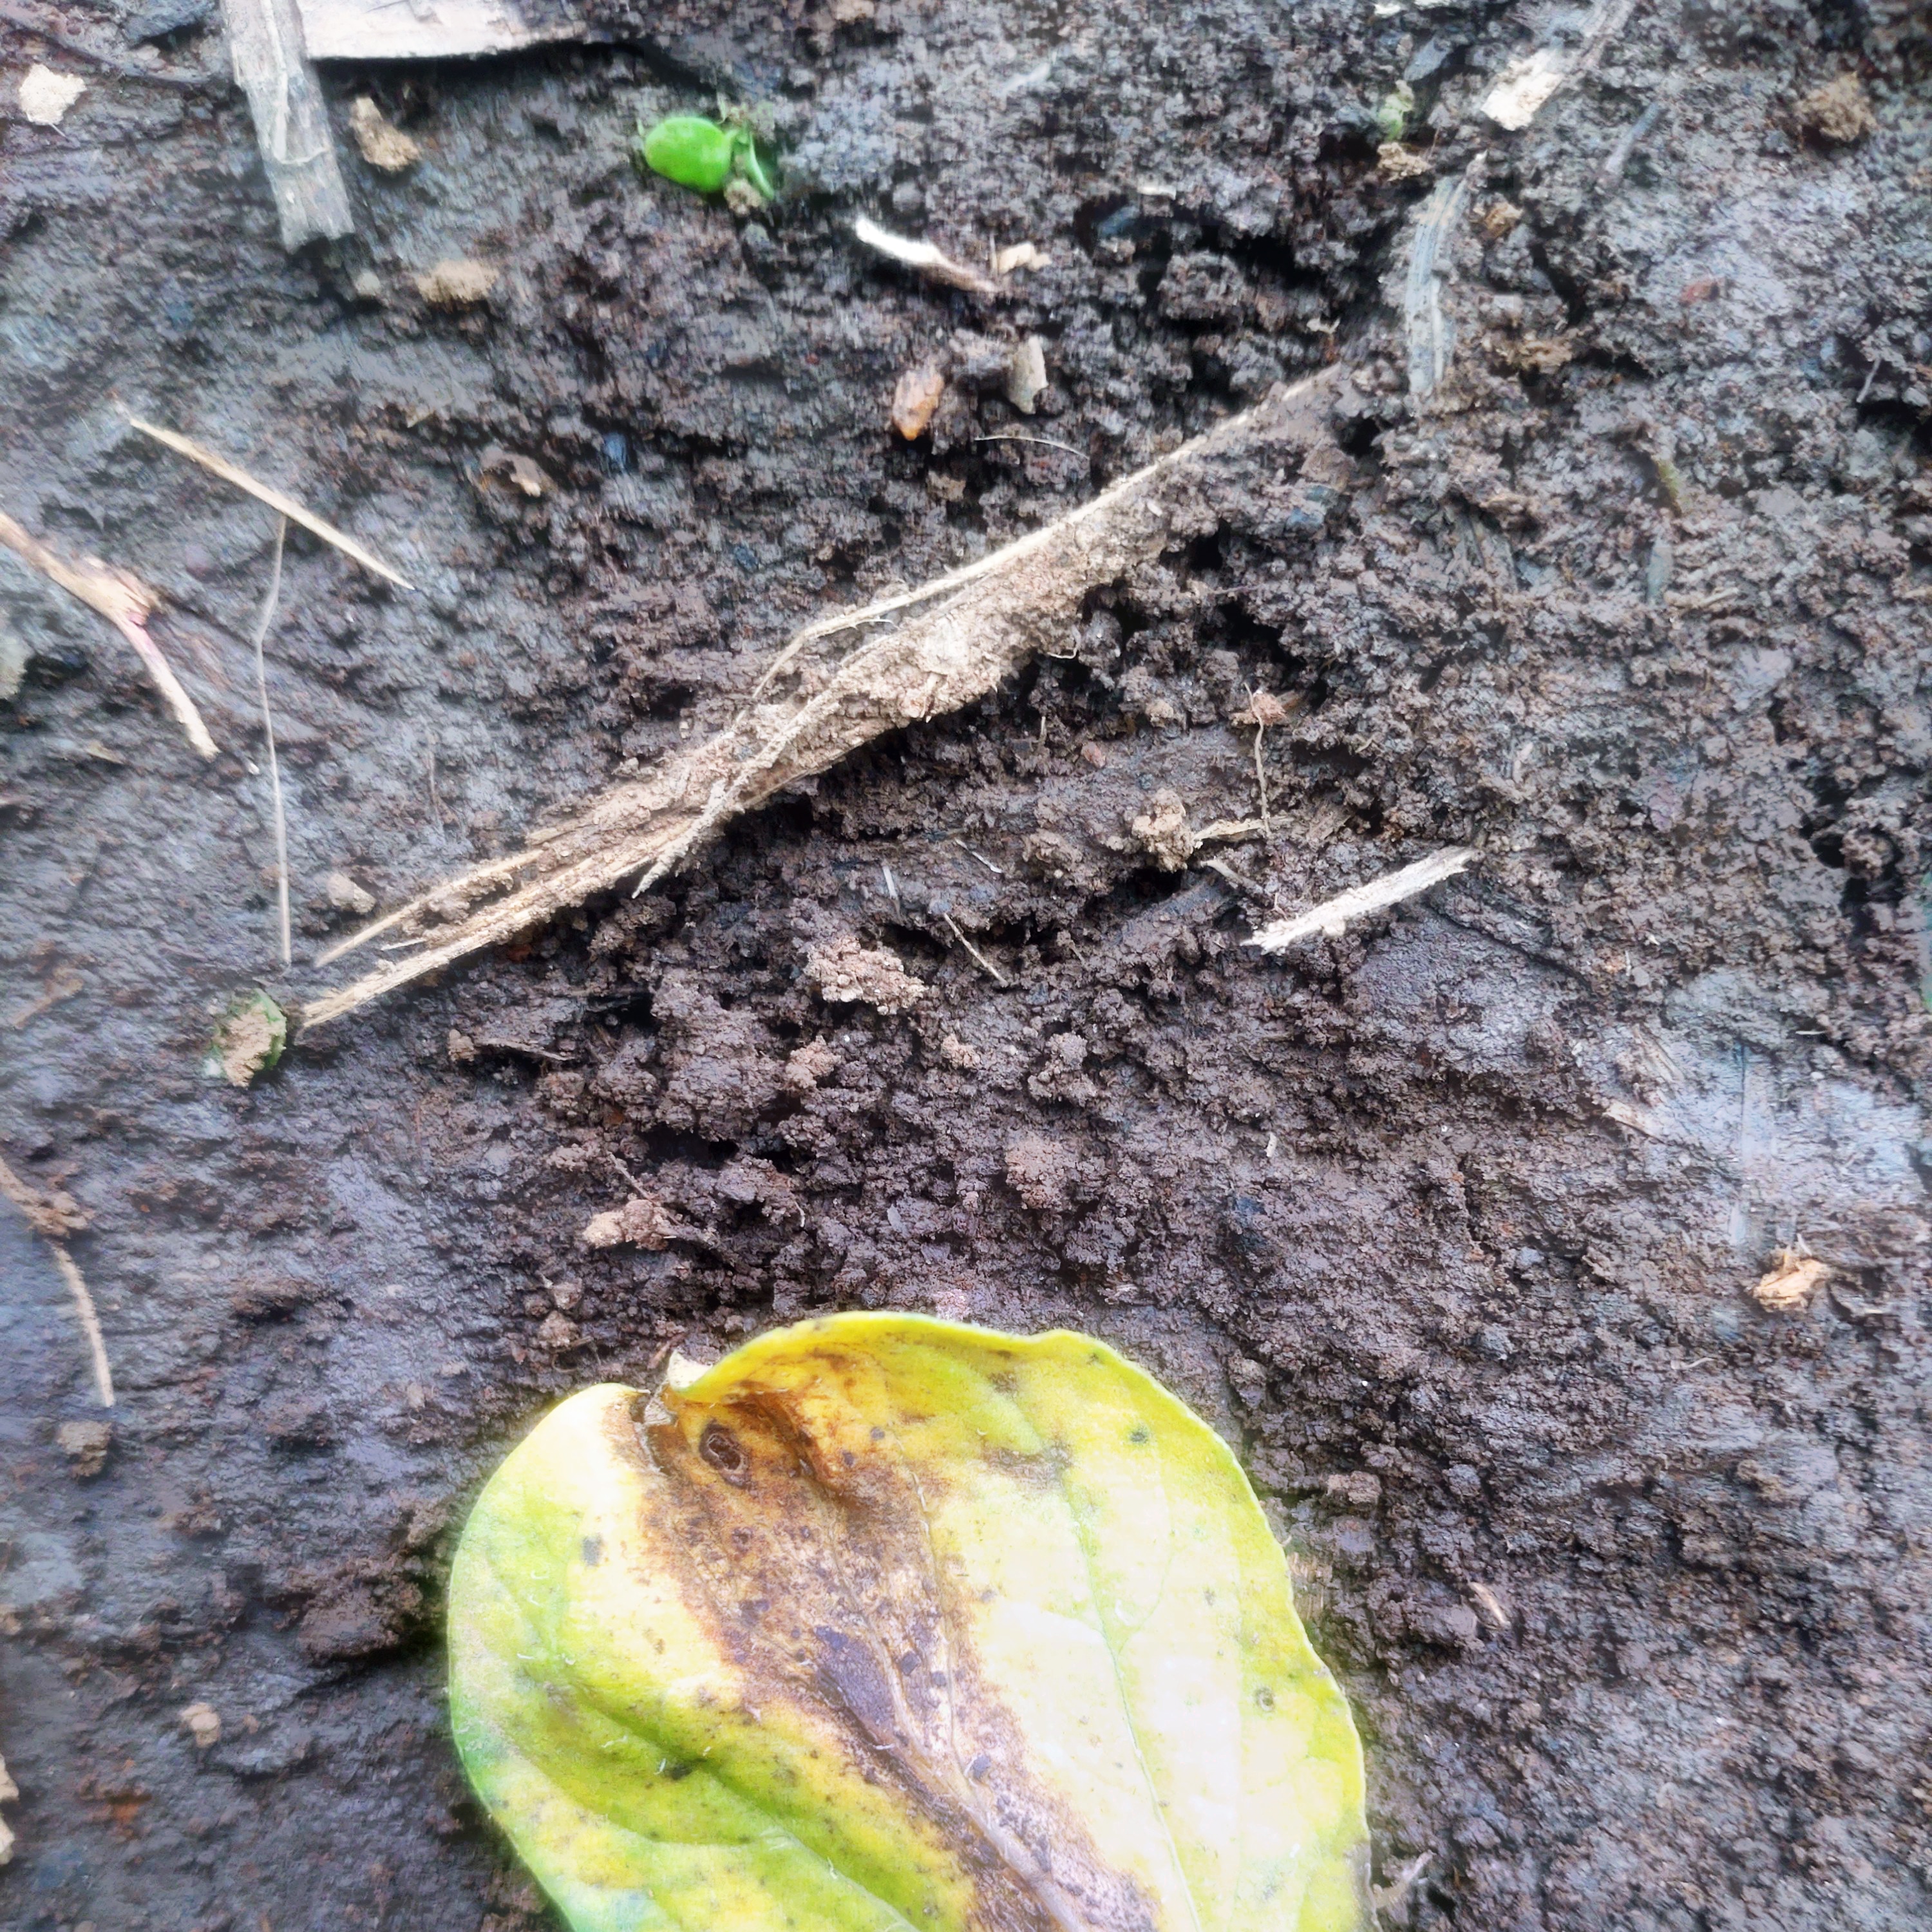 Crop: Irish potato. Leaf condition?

late blight
